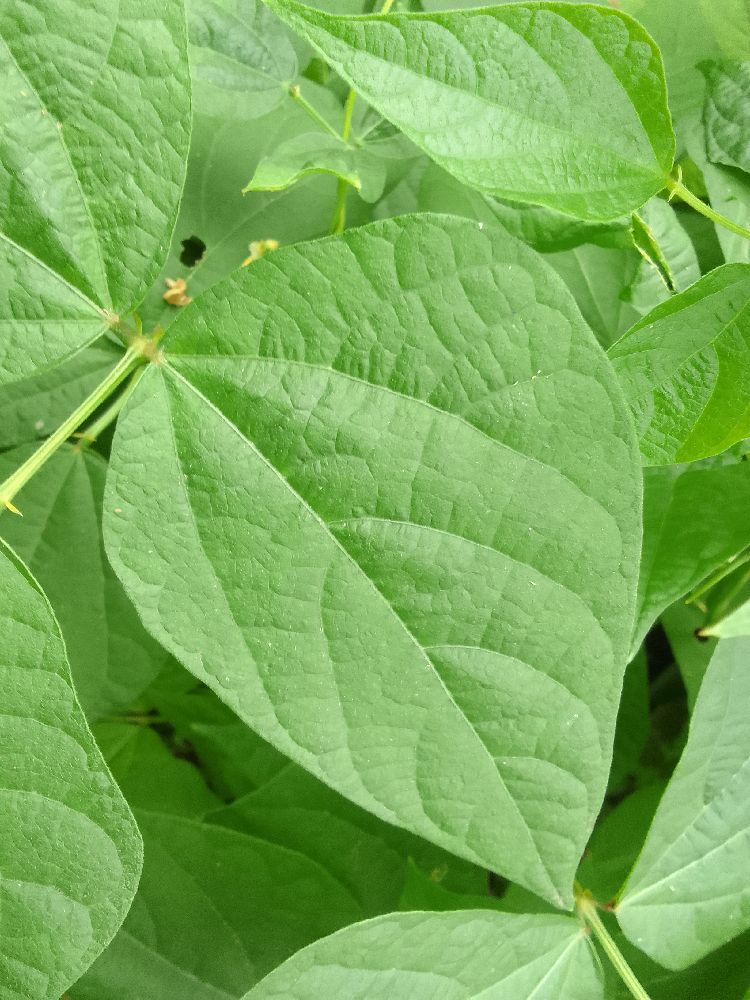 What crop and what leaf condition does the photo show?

common bean, healthy
